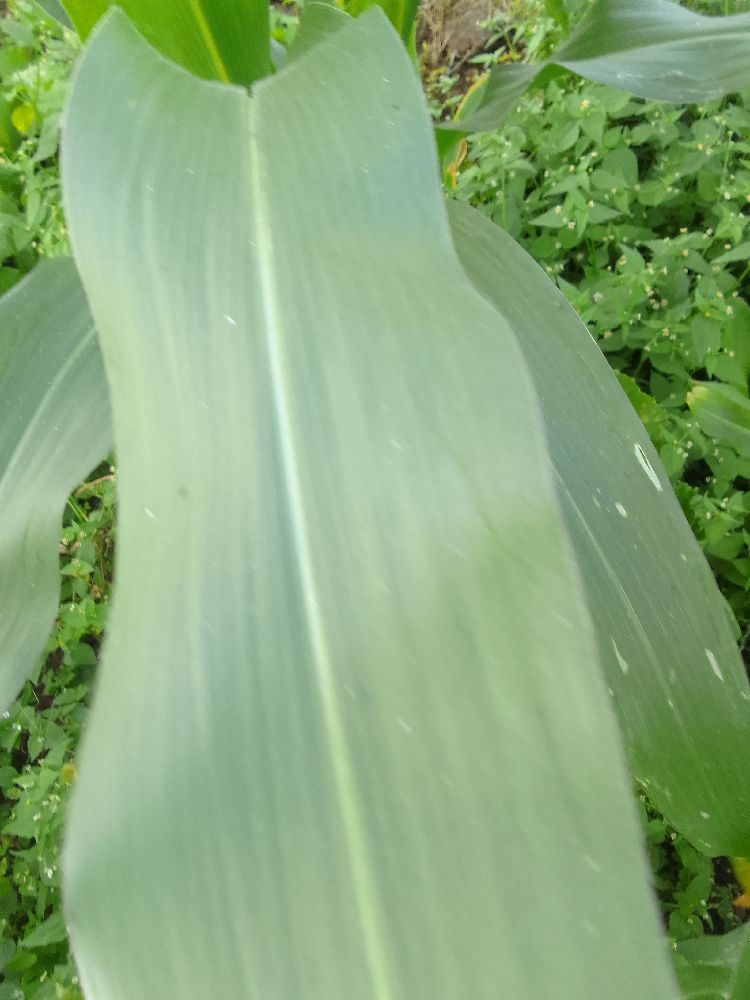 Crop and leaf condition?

maize, healthy
